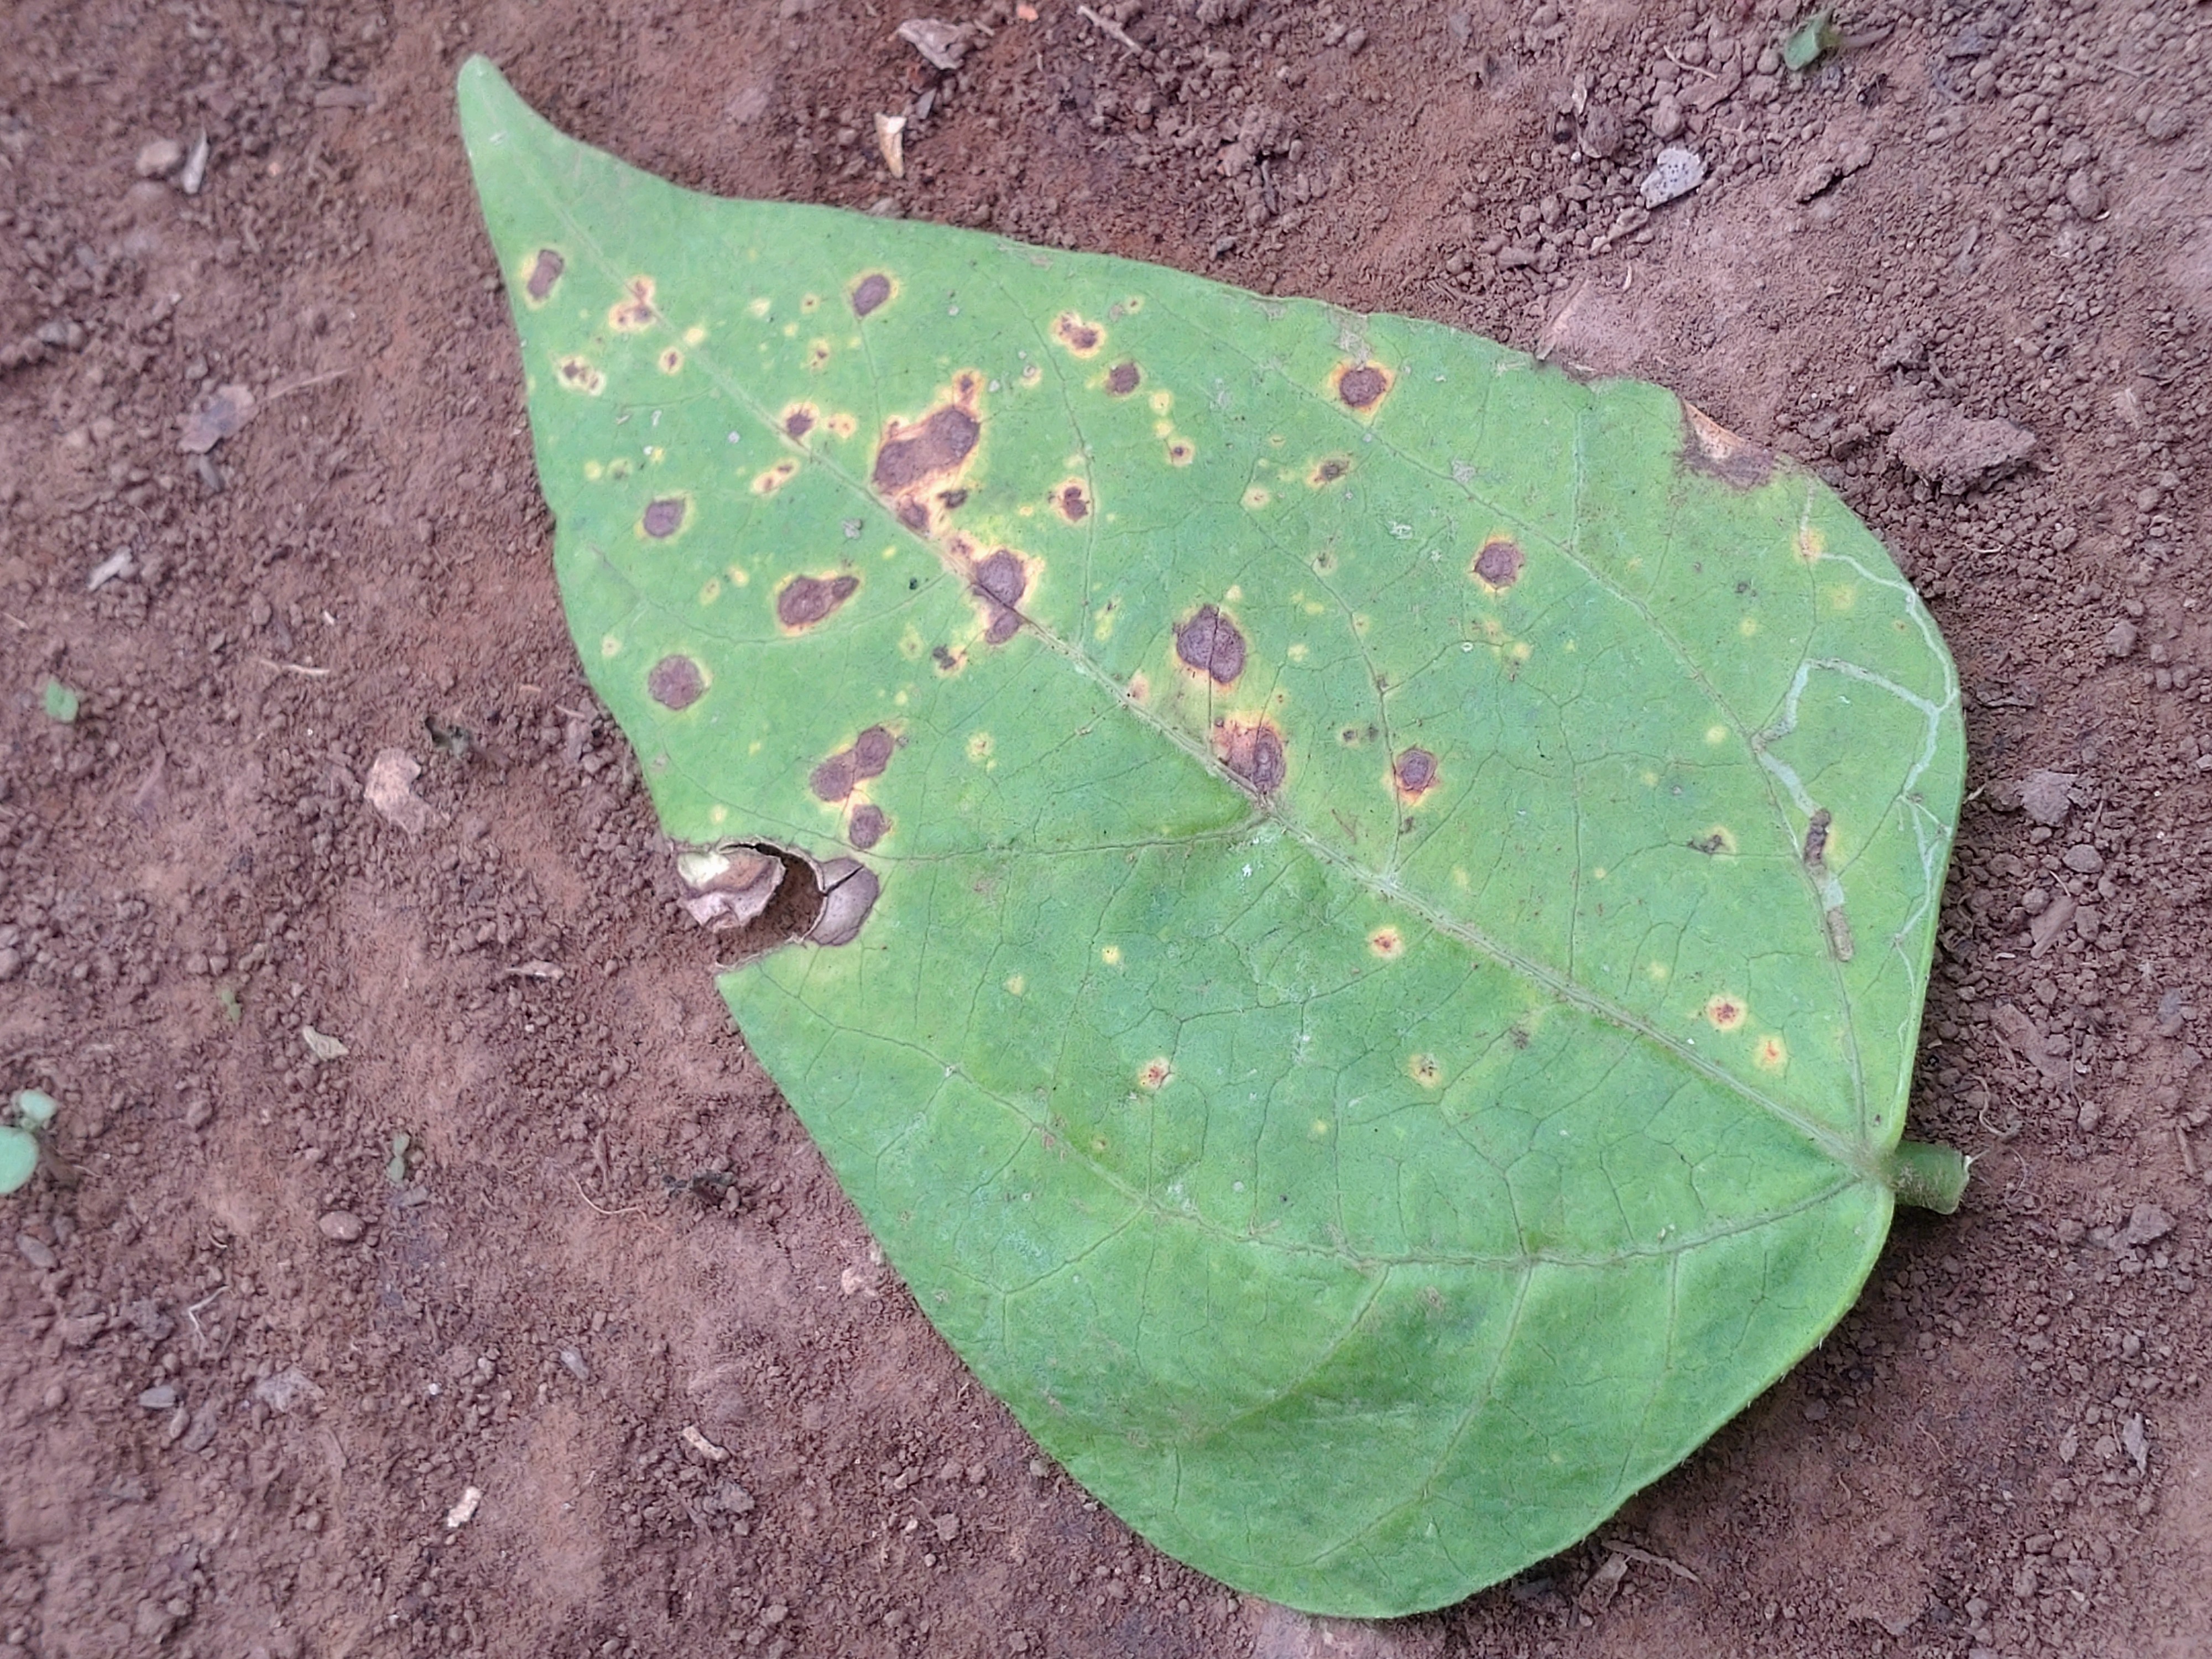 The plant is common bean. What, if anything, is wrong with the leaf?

rust
